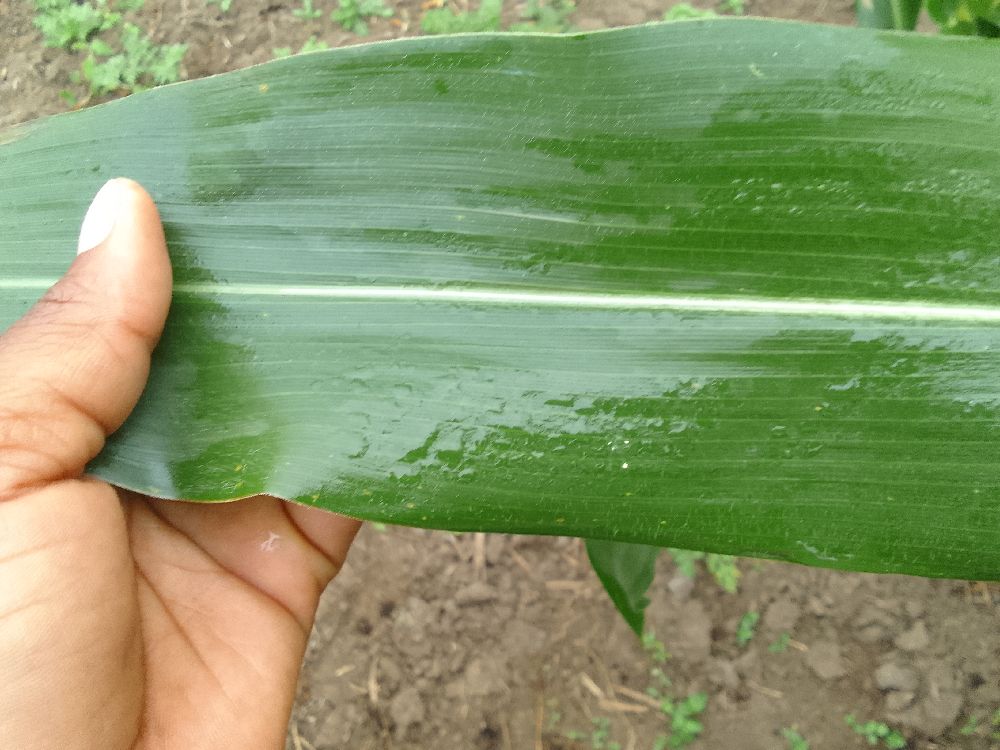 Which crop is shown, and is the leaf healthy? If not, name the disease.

maize, healthy
